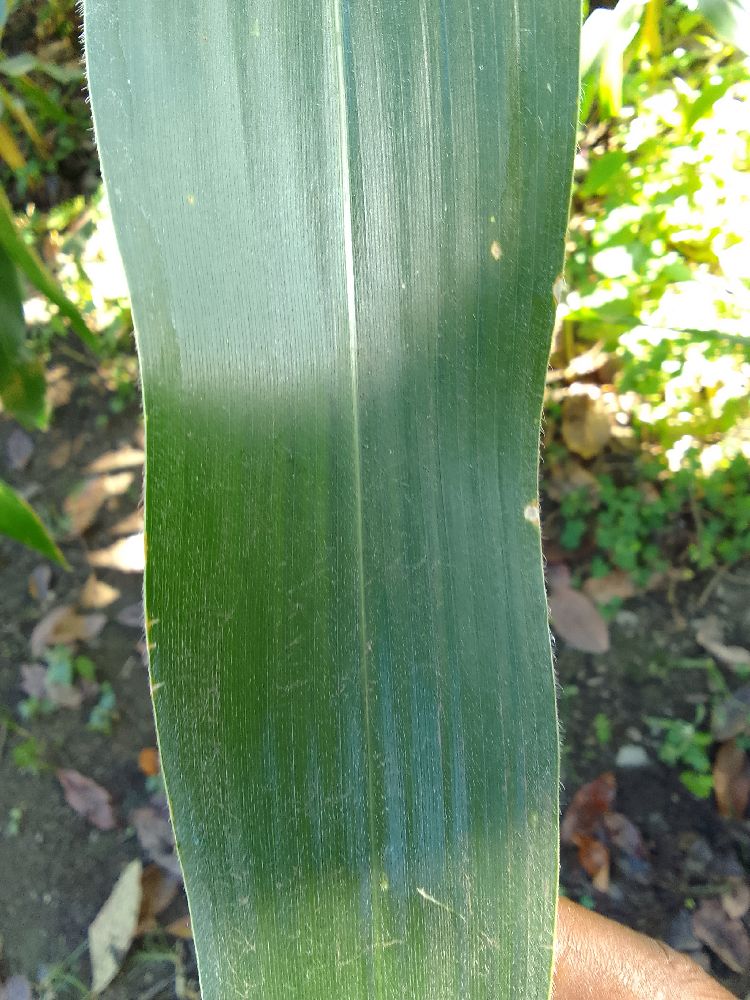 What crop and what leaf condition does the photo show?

maize, healthy
